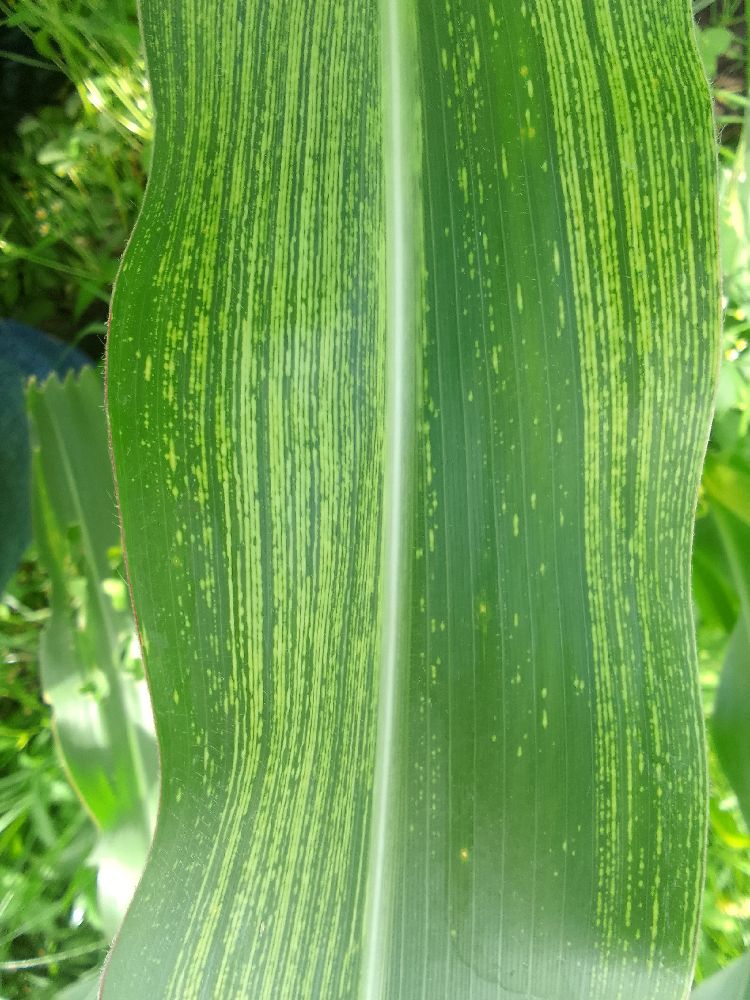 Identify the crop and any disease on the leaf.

maize, maize streak virus
